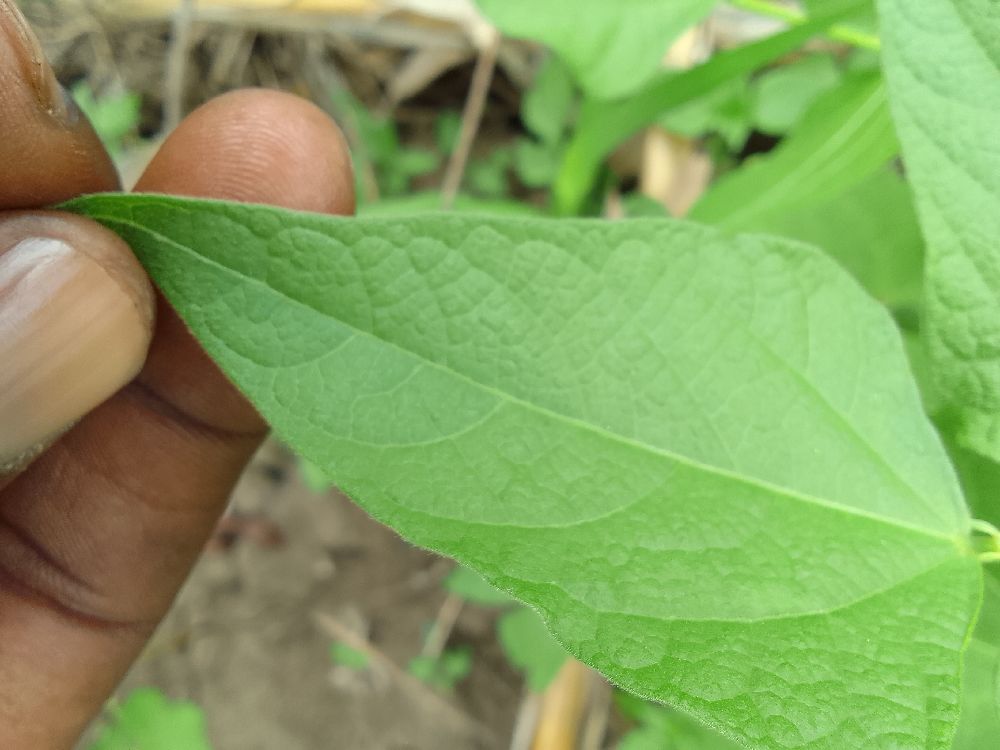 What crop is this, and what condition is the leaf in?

common bean, bean rust
